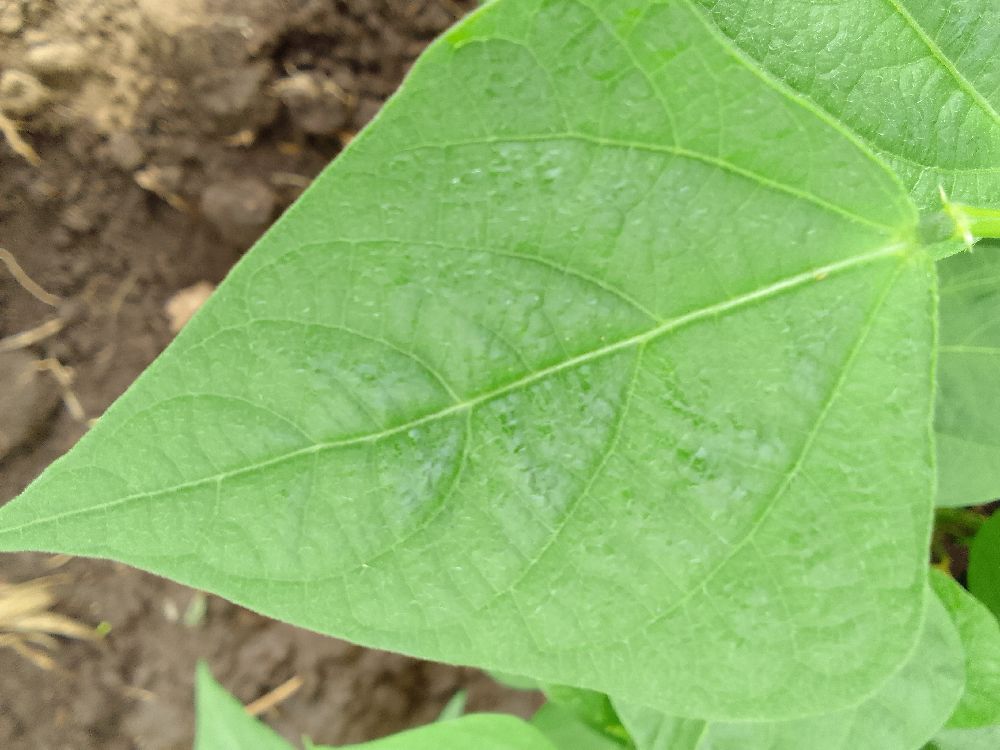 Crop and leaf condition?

common bean, healthy
